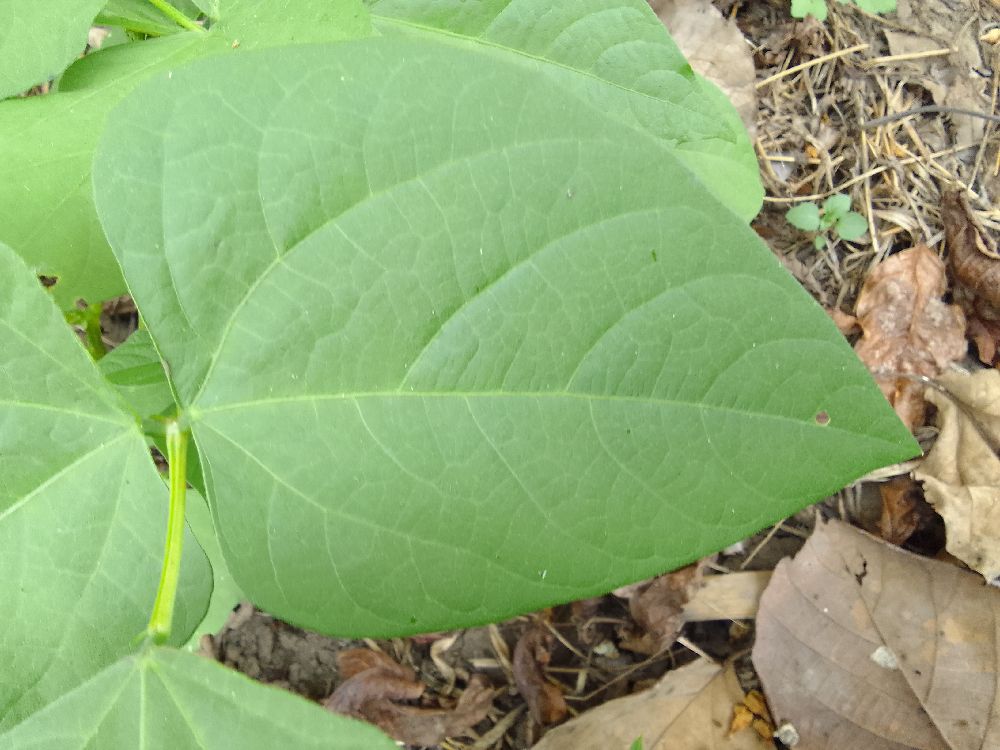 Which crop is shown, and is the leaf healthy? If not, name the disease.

common bean, healthy
